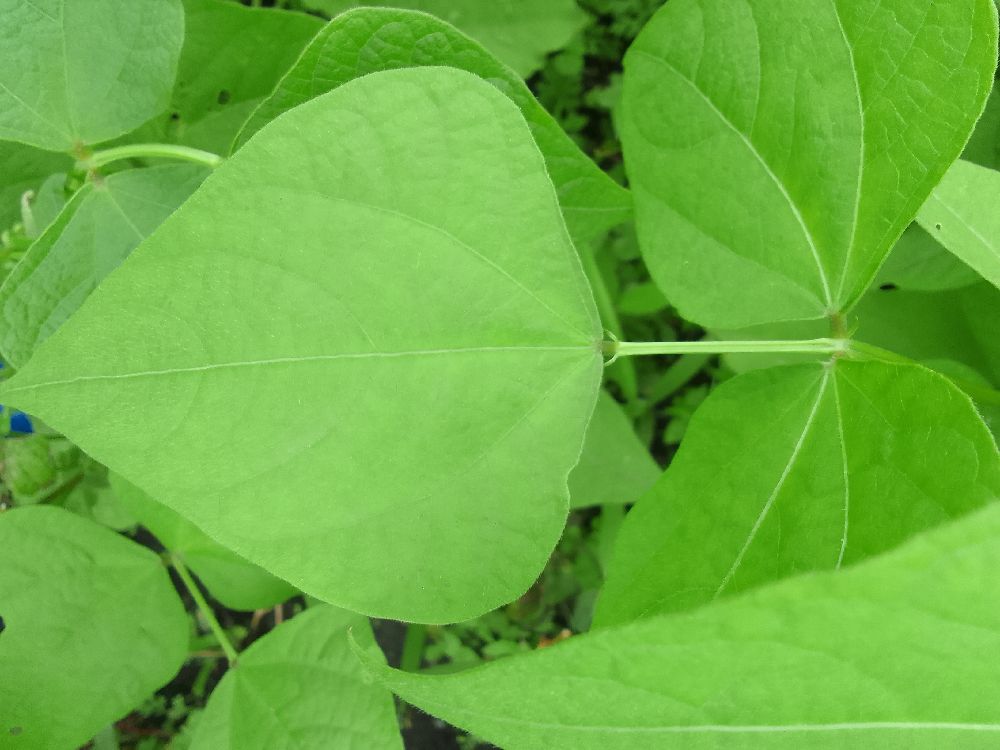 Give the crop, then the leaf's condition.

common bean, healthy
